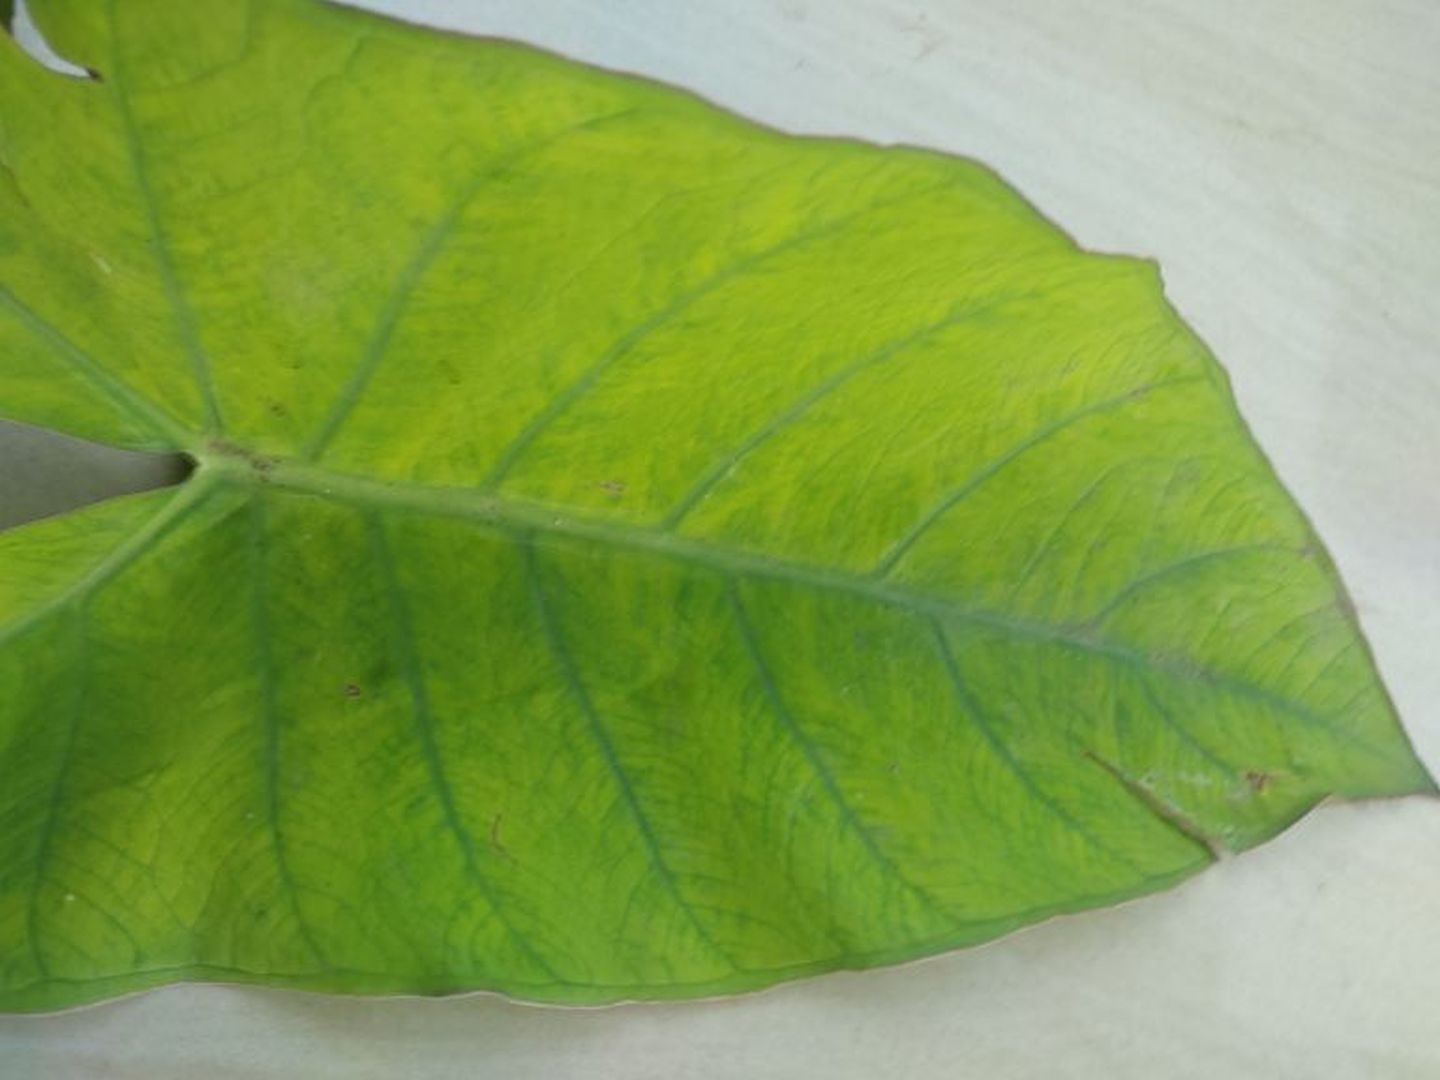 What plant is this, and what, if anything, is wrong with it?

taro, mosaic
